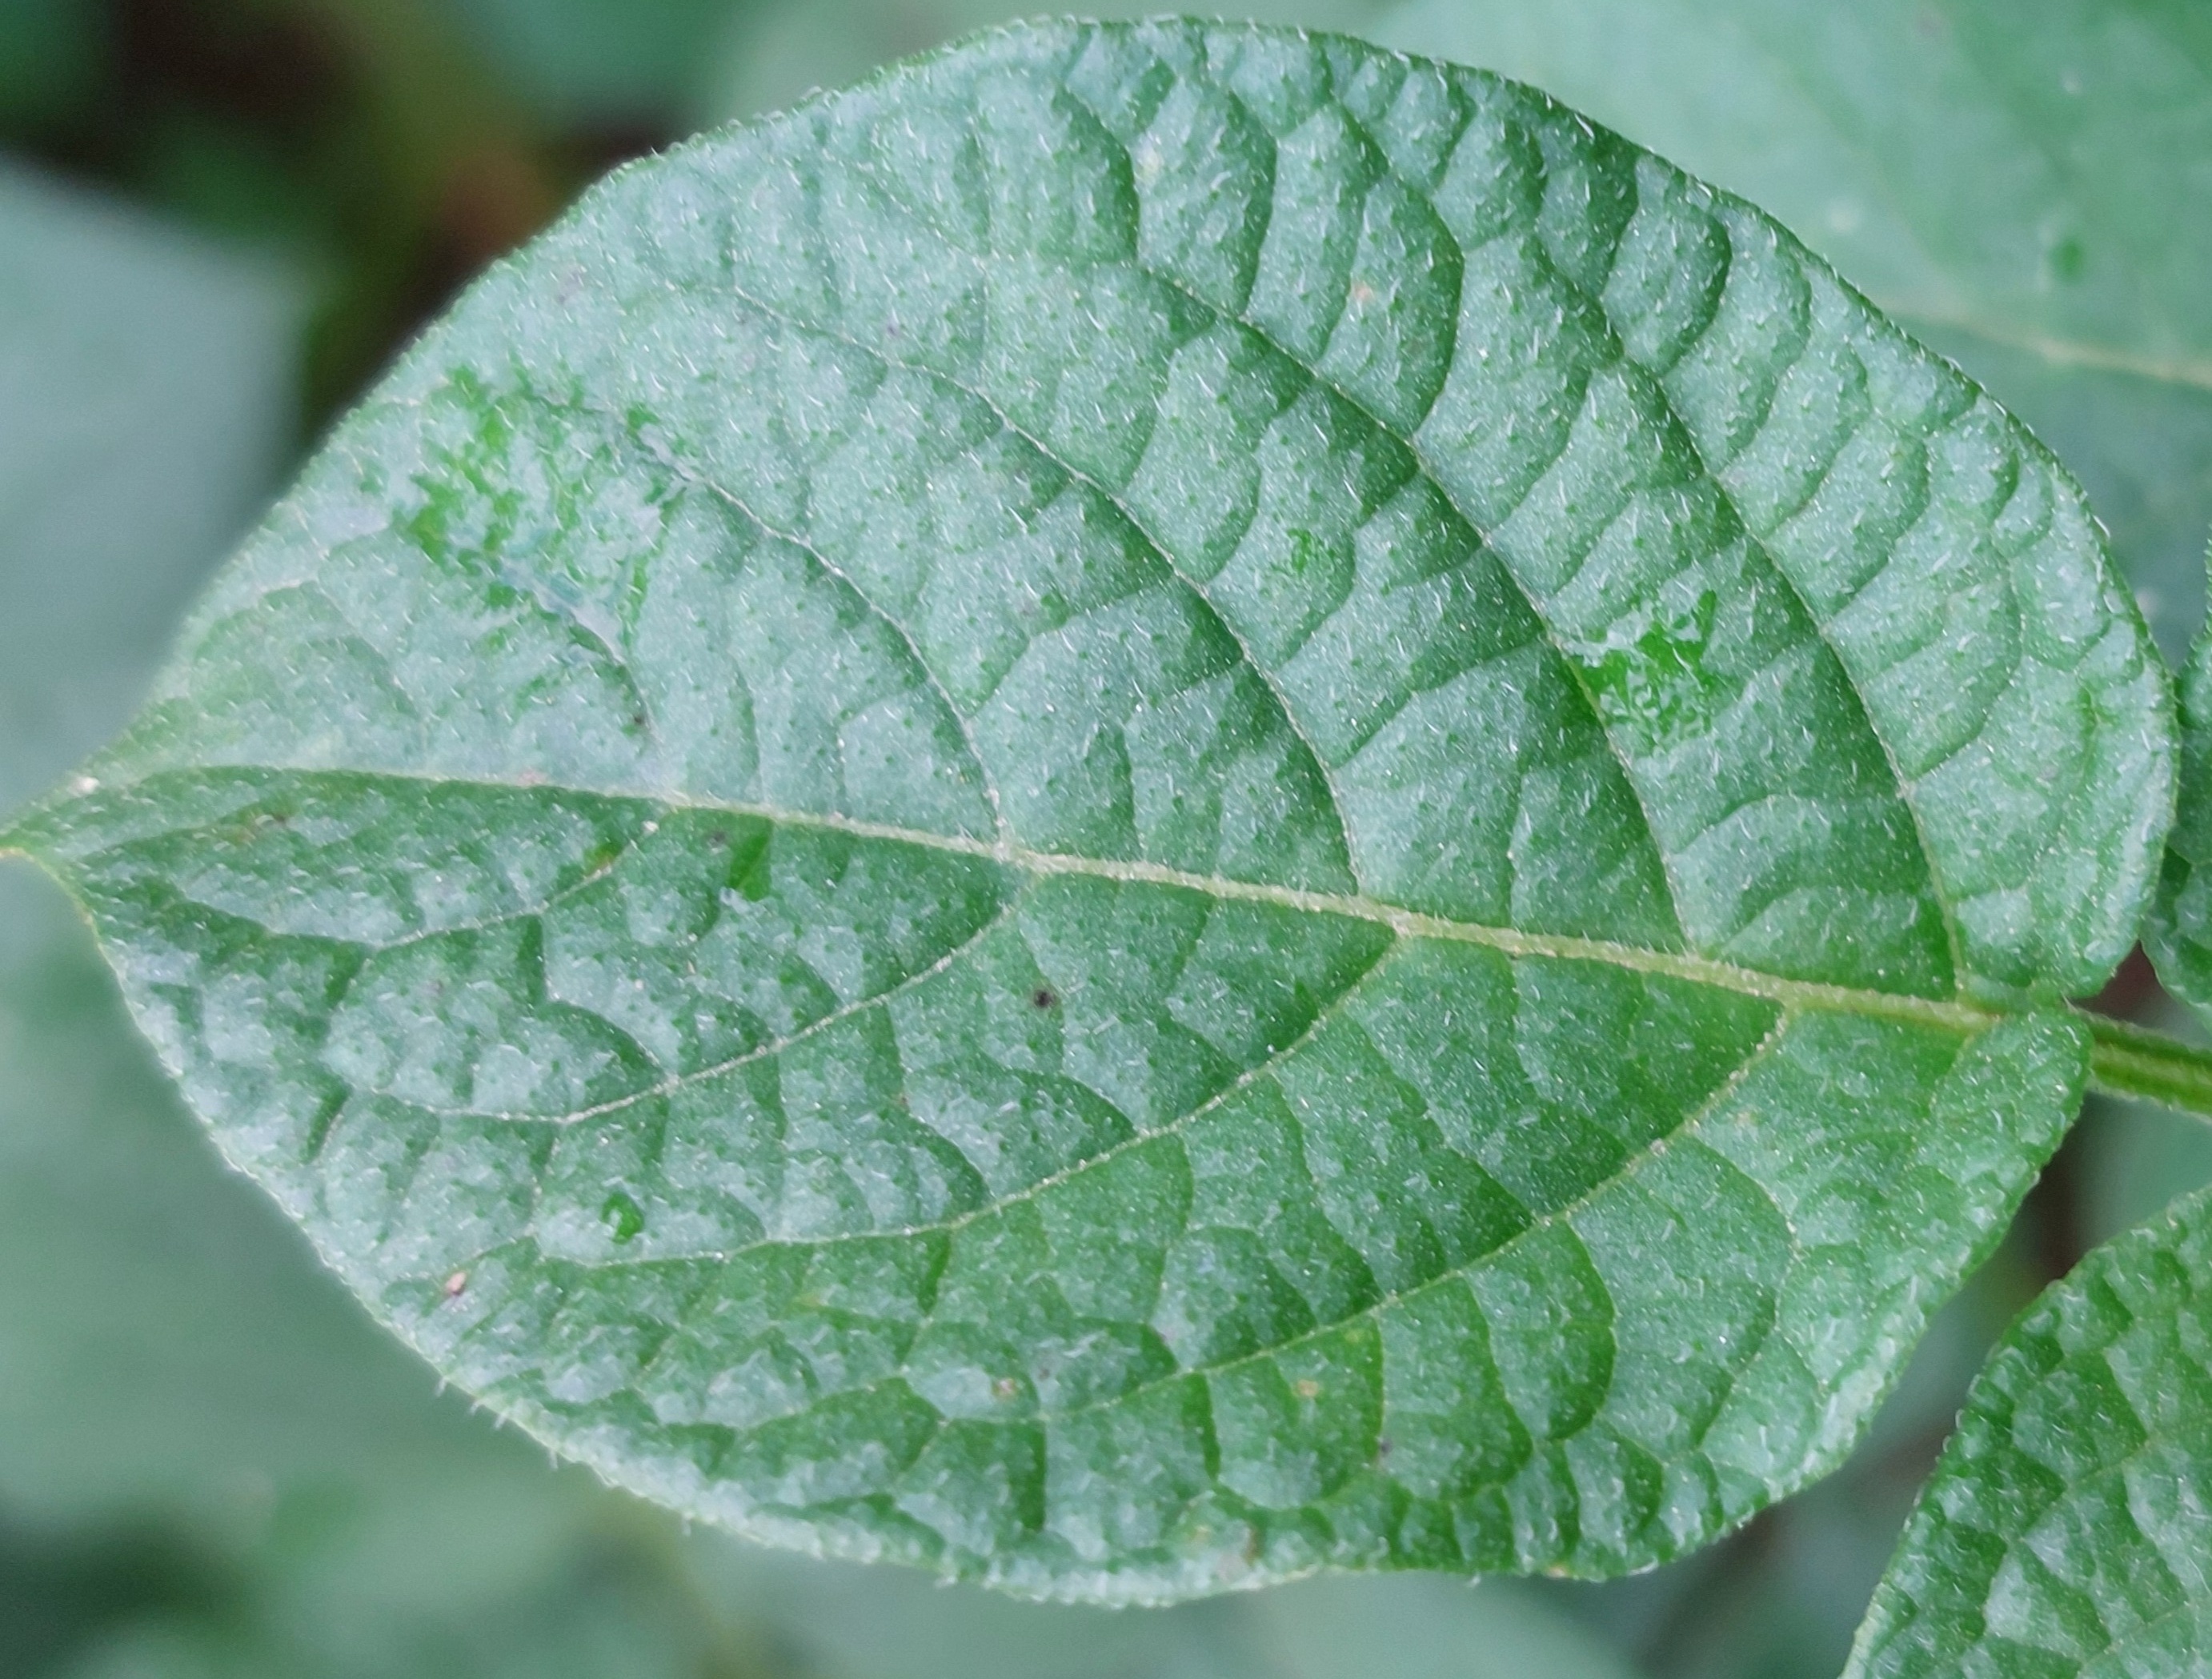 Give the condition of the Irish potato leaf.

healthy
